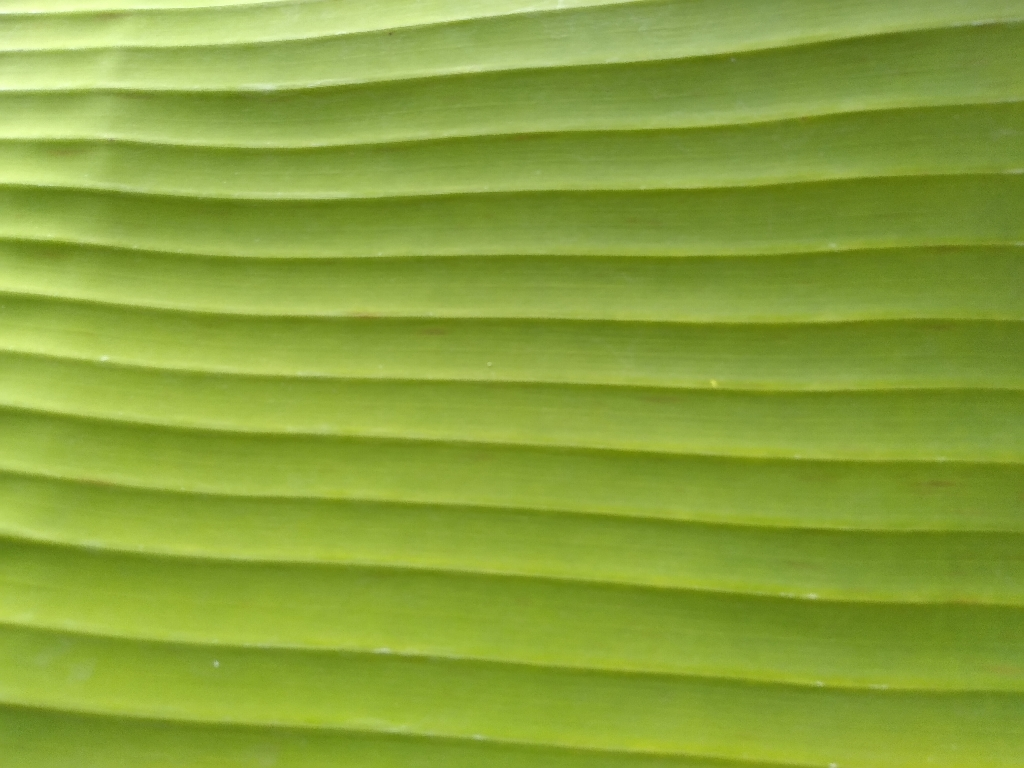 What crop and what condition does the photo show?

banana, healthy
